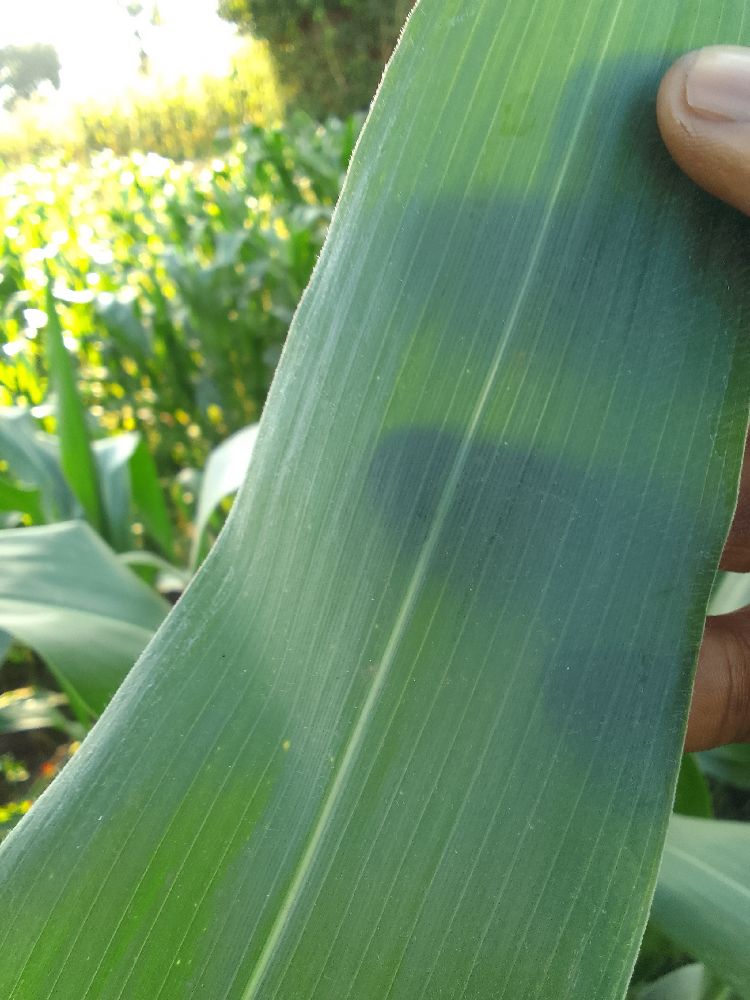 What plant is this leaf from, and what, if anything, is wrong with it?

maize, healthy
